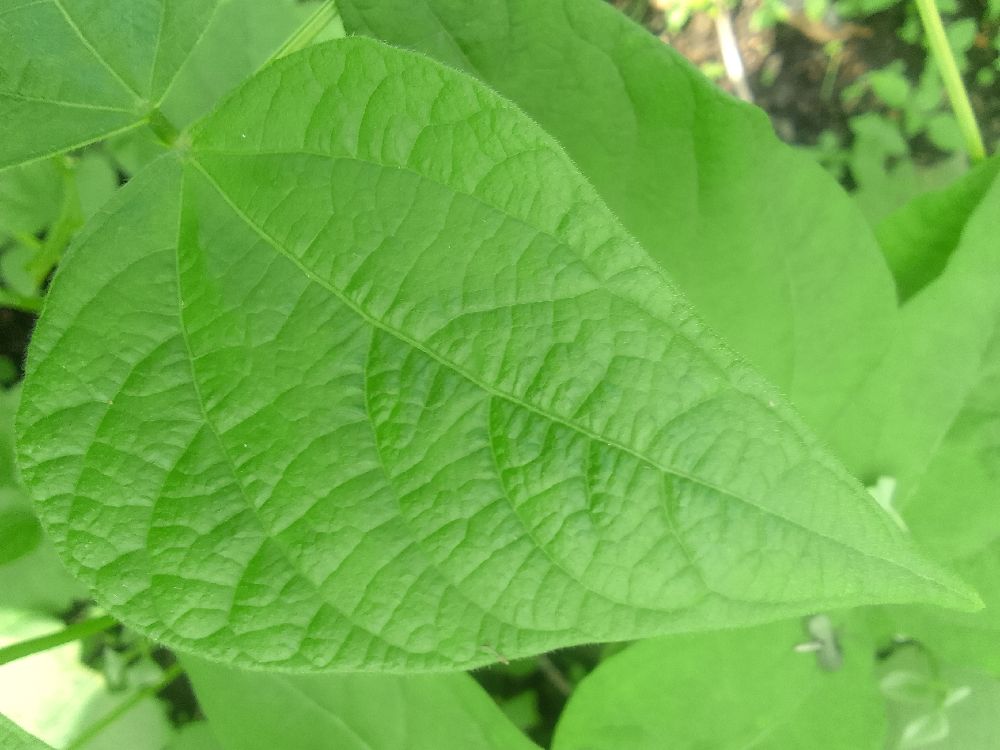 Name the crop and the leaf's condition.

common bean, healthy
